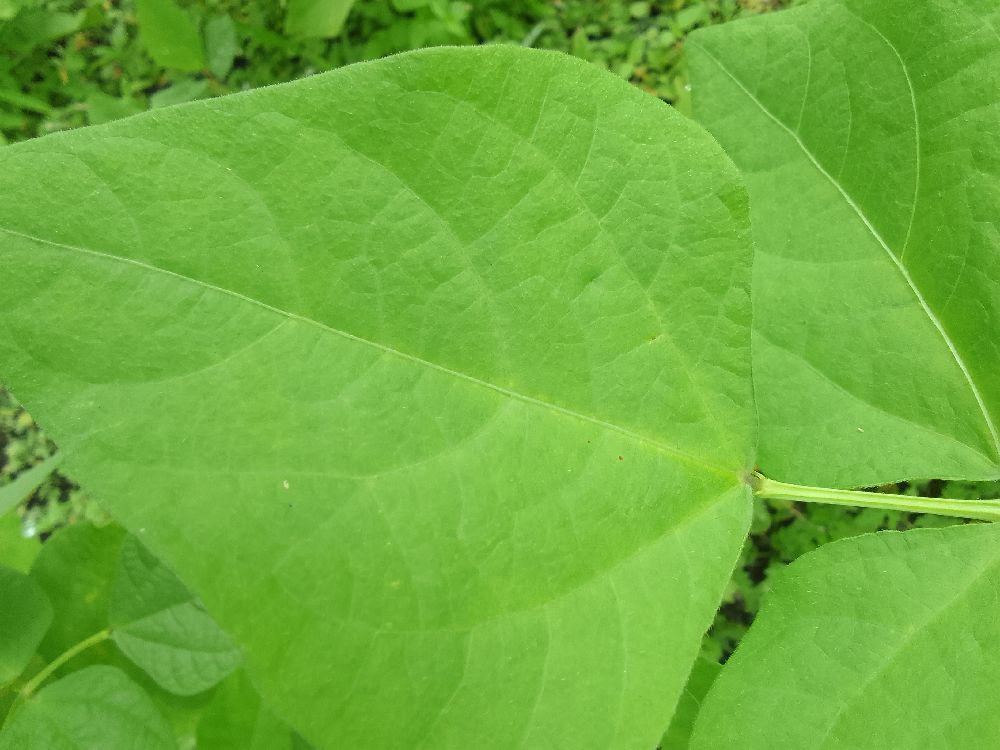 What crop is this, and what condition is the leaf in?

common bean, healthy
